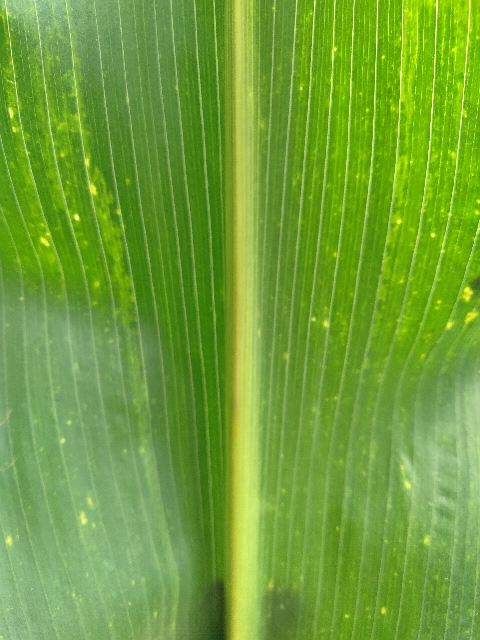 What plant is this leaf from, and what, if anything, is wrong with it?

maize, maize lethal necrosis
